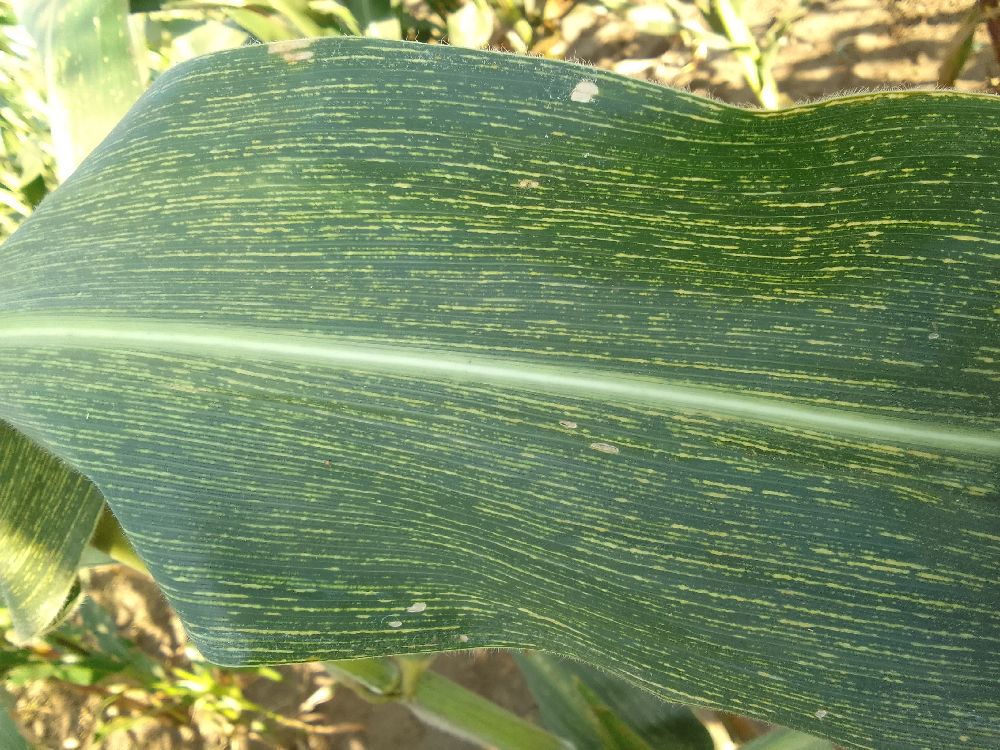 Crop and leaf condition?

maize, maize streak virus
